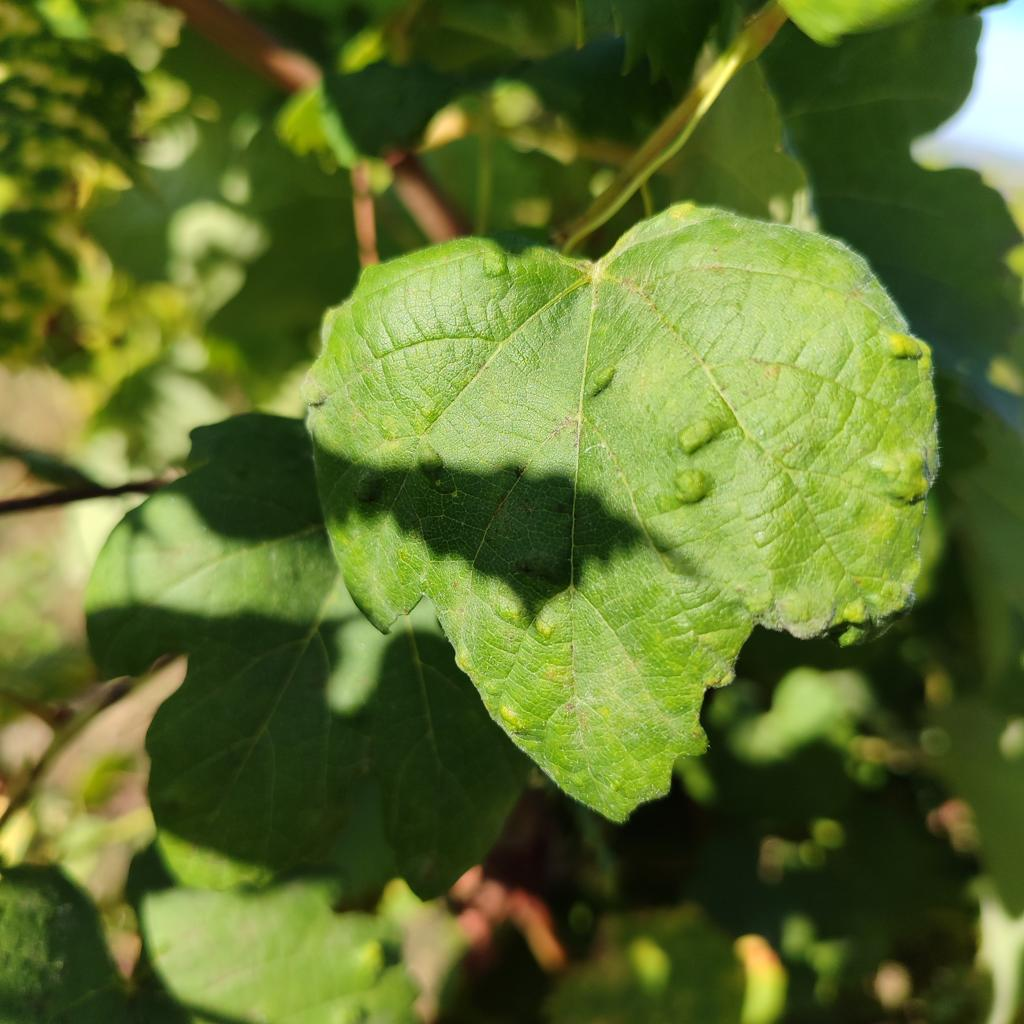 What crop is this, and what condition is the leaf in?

grapevine, erineum mite
